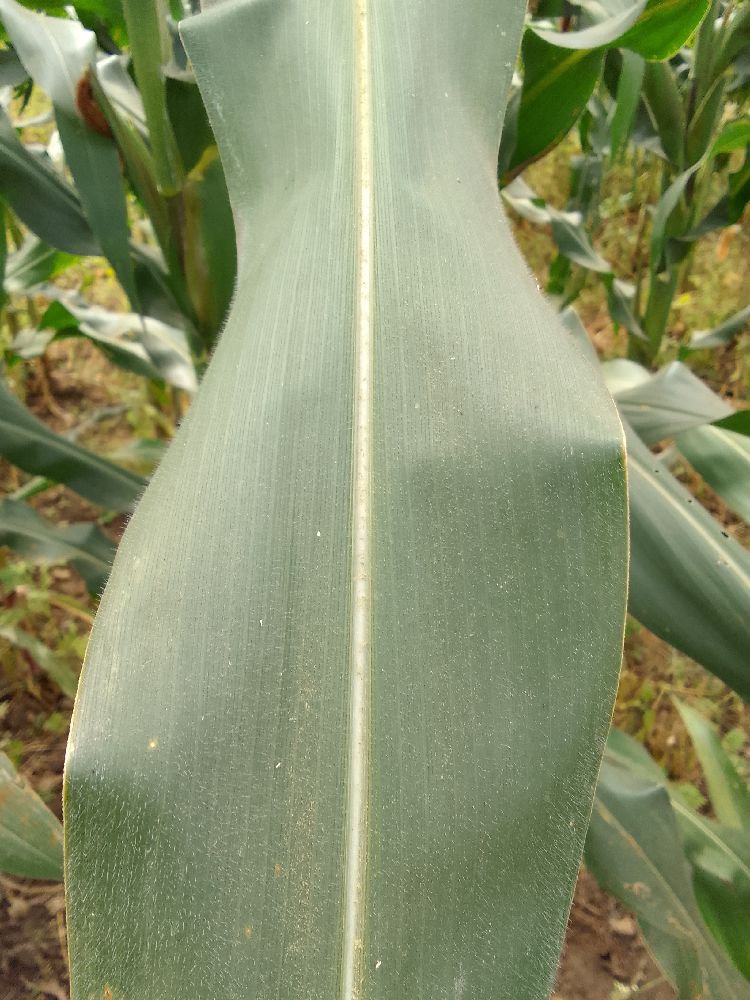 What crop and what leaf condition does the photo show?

maize, healthy
